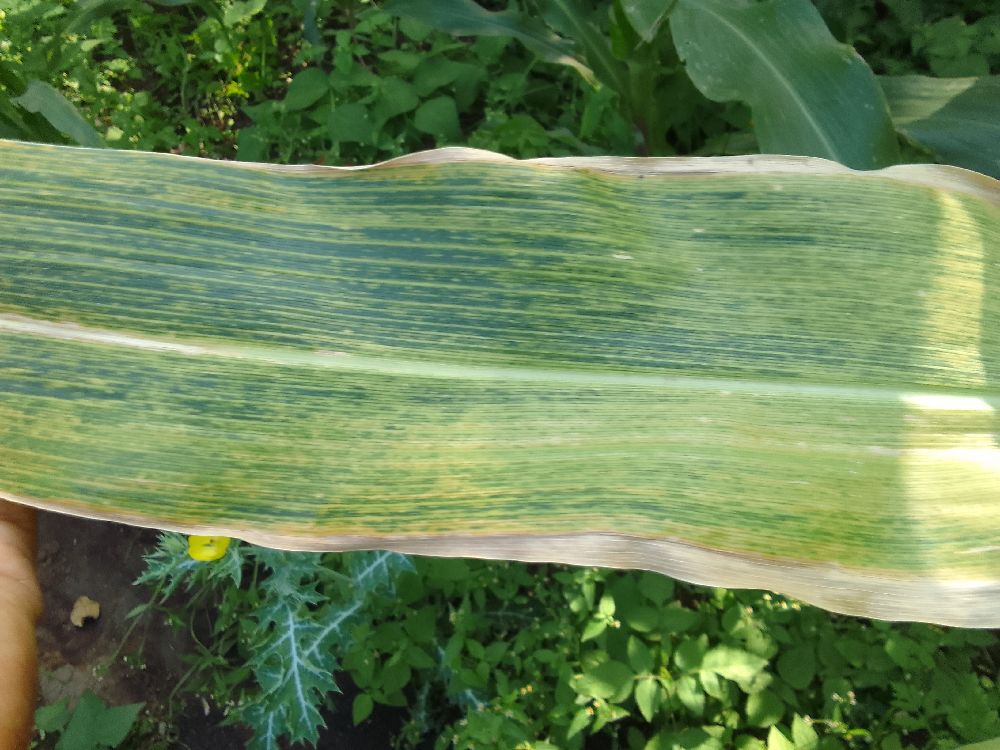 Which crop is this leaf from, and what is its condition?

maize, maize lethal necrosis
